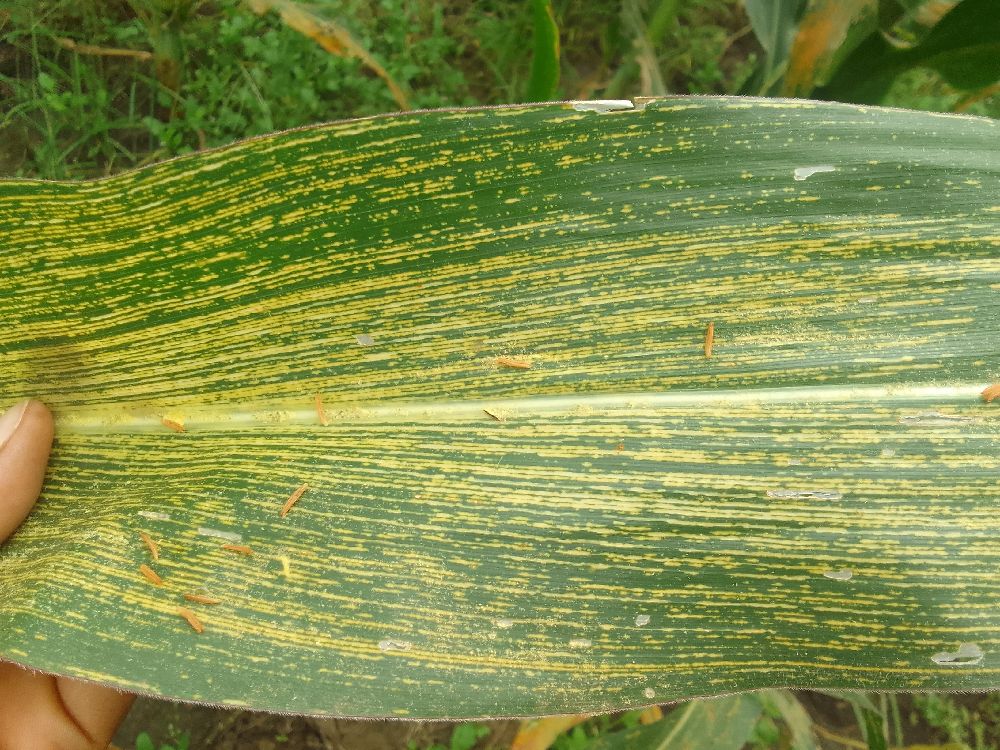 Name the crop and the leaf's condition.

maize, maize streak virus
